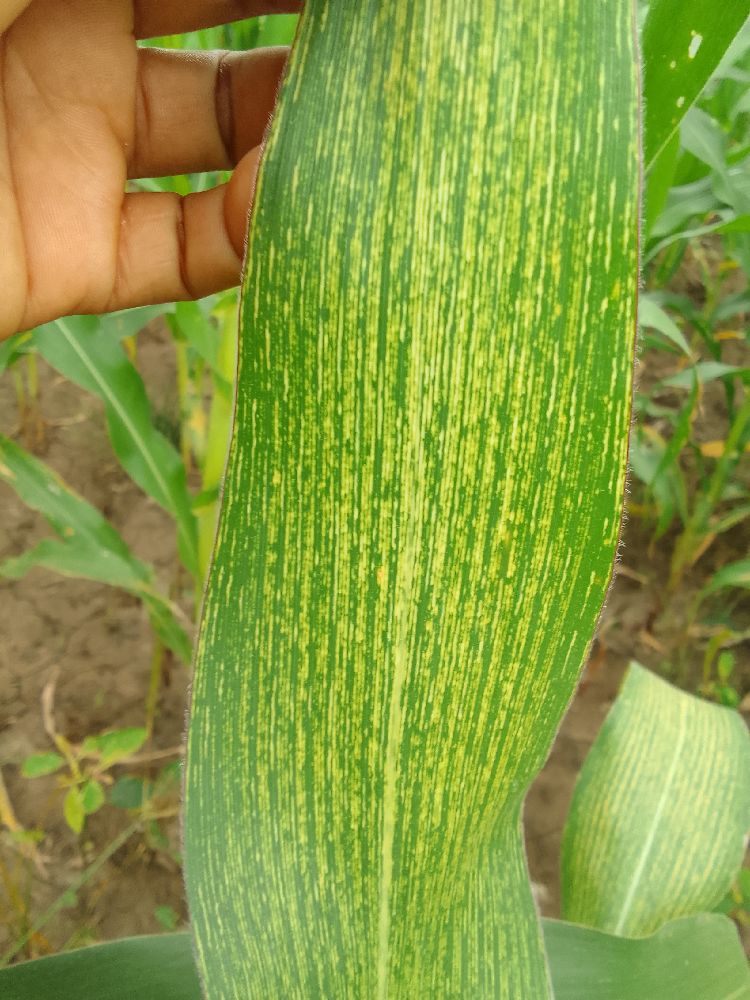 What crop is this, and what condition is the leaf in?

maize, maize streak virus
